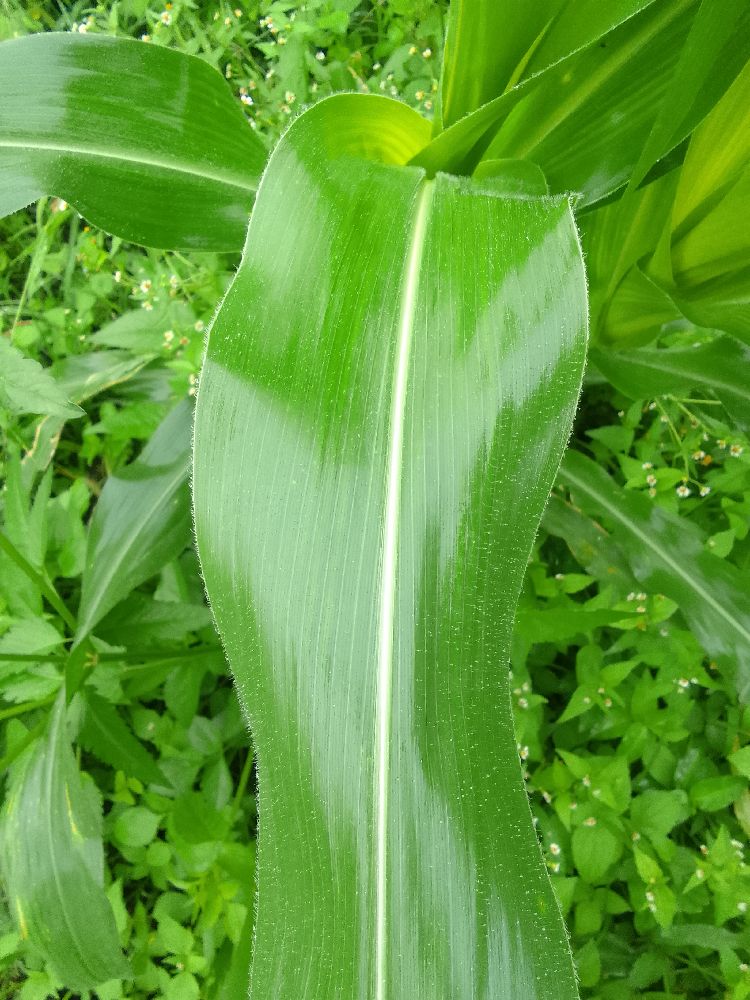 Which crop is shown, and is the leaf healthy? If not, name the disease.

maize, healthy
